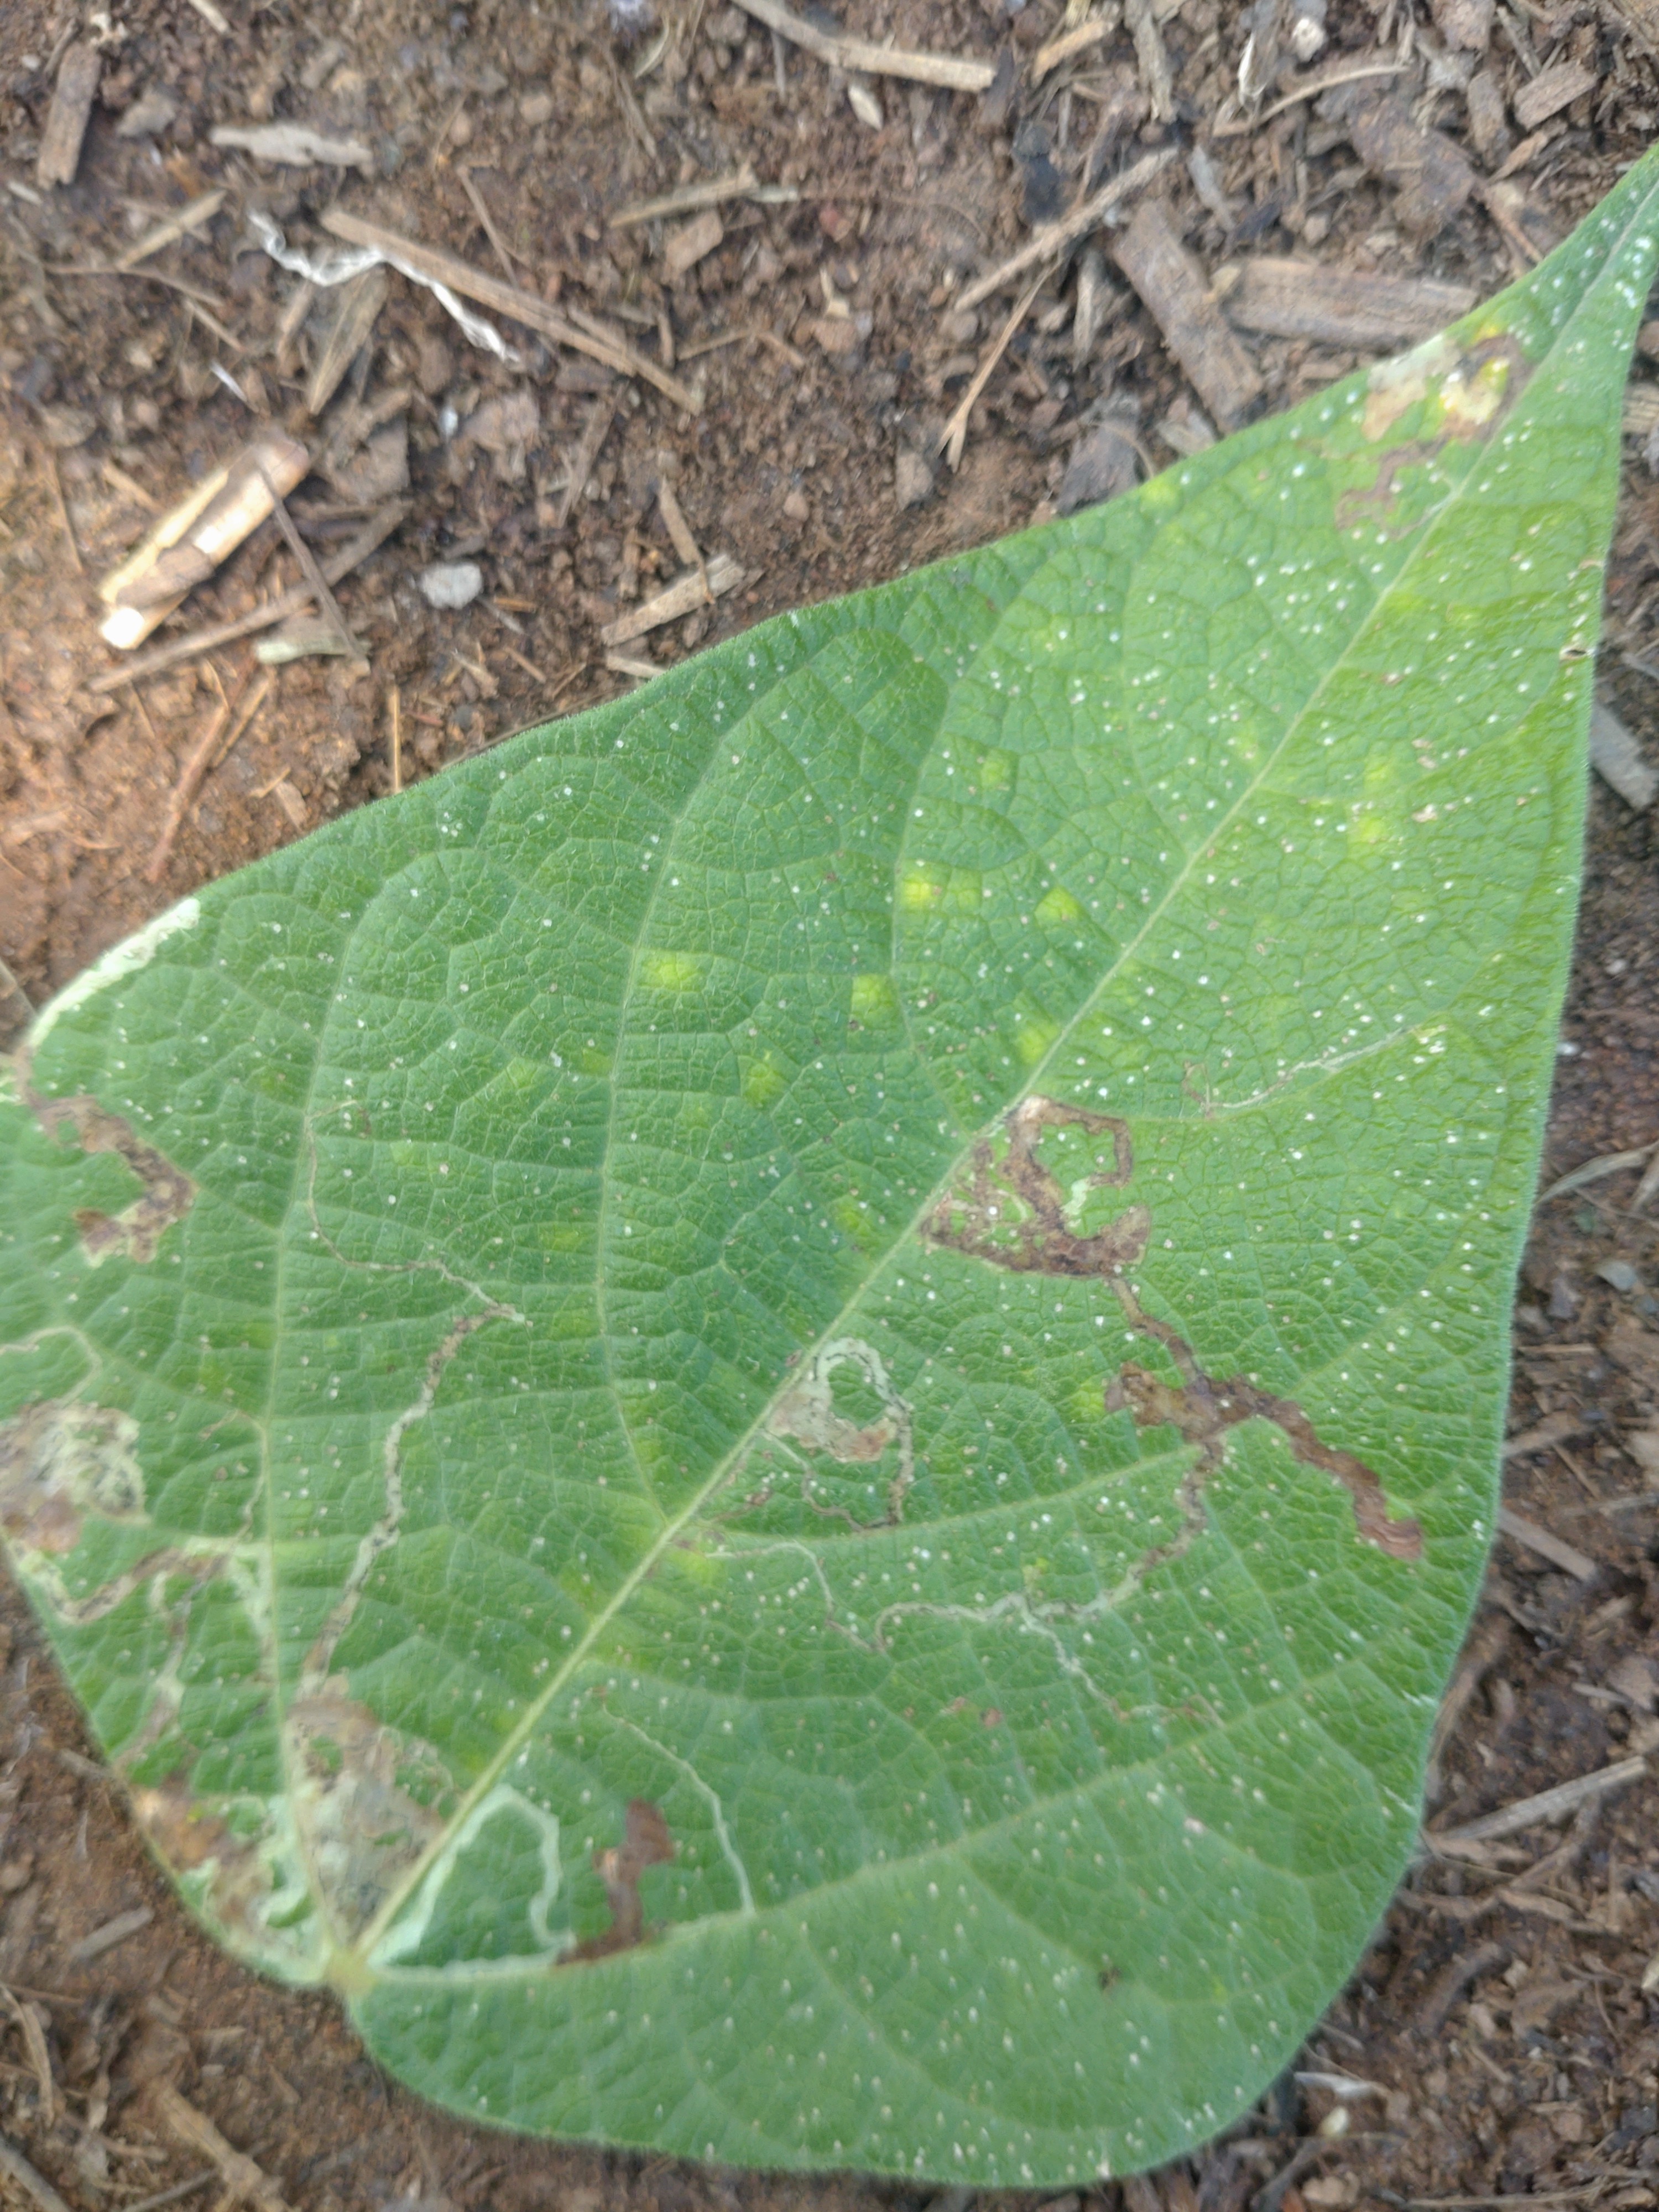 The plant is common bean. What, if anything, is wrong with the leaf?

anthracnose
